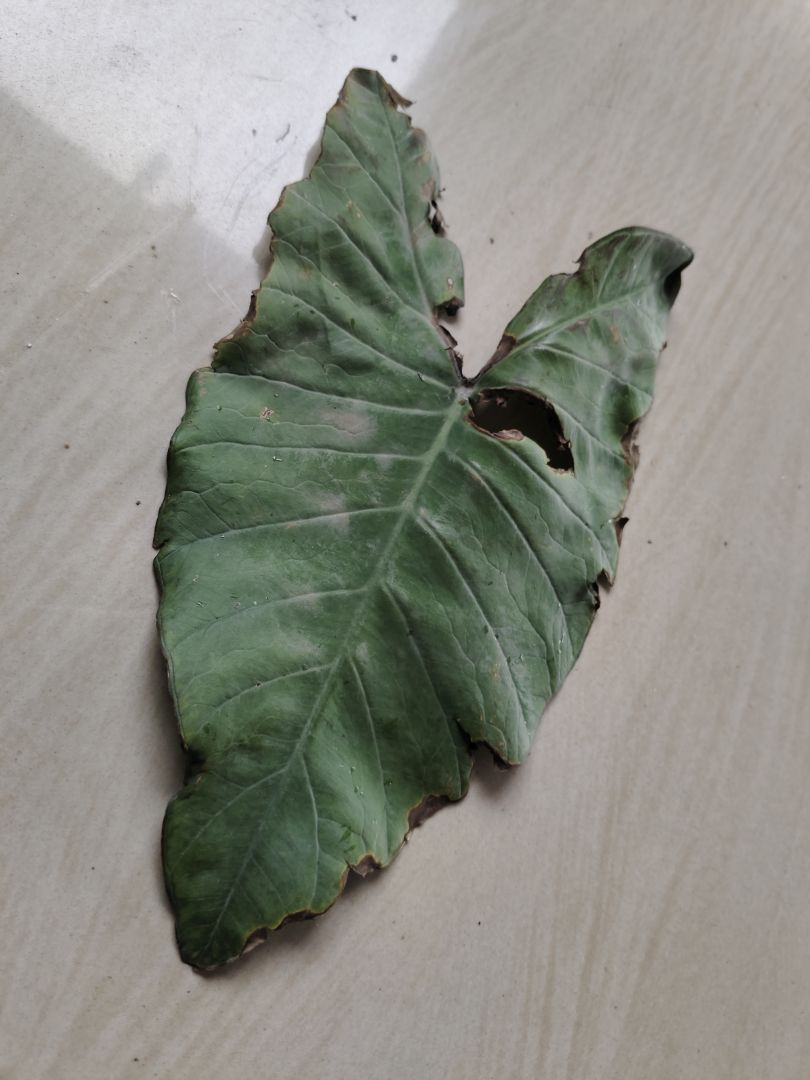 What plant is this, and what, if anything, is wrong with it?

taro, leaf blight
